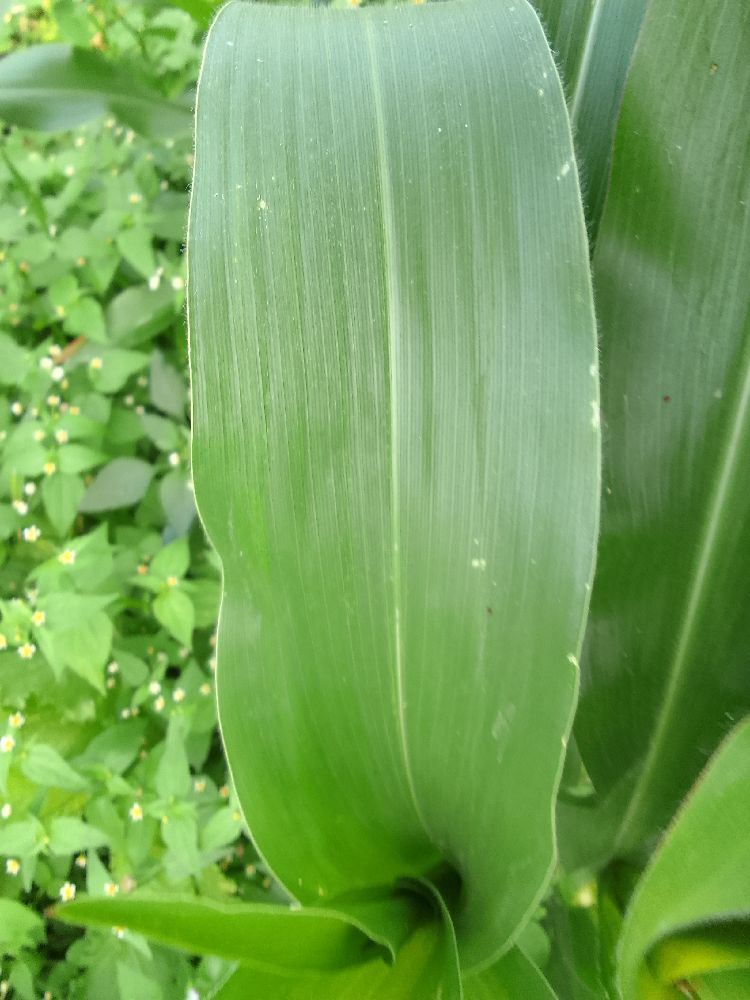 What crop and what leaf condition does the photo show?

maize, healthy
